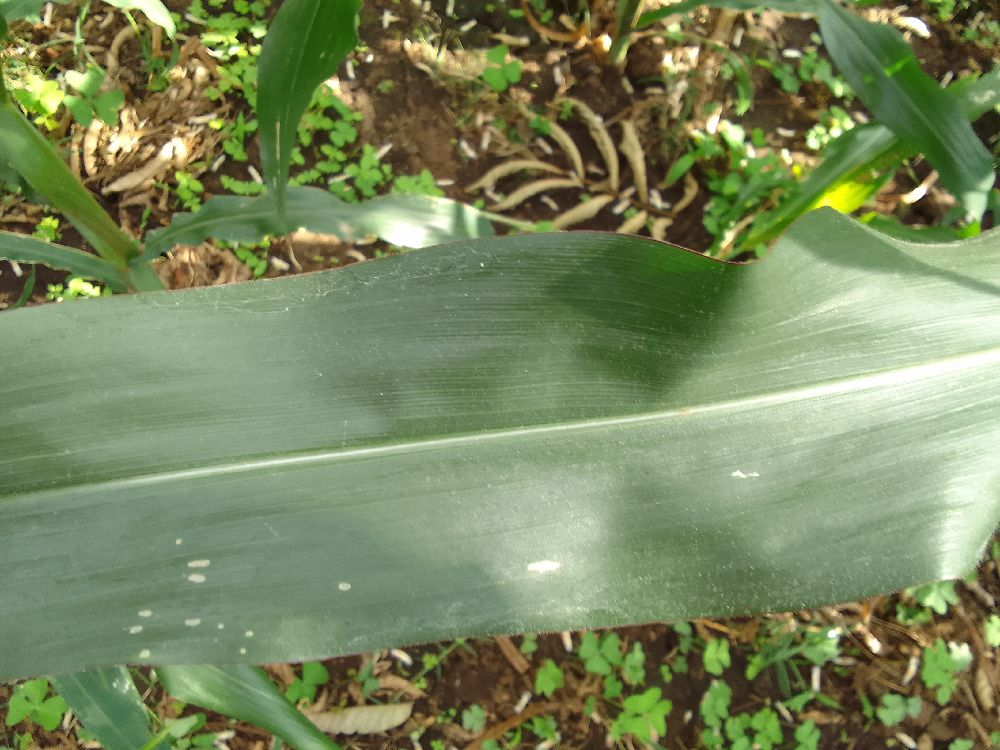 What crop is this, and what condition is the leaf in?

maize, healthy
